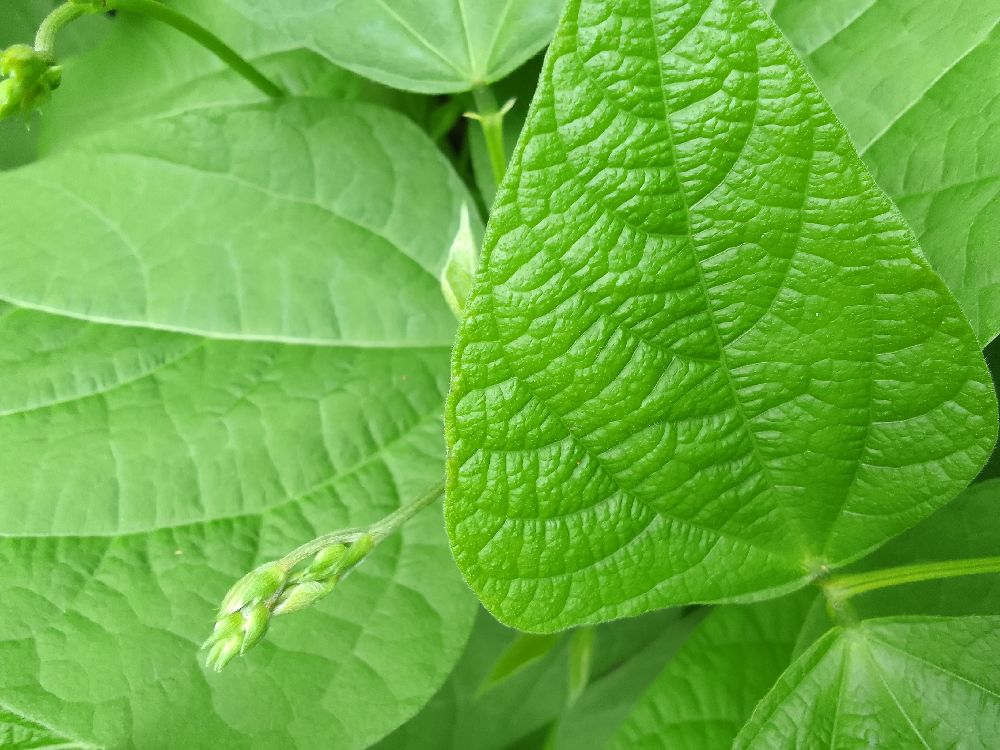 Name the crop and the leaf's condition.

common bean, healthy
